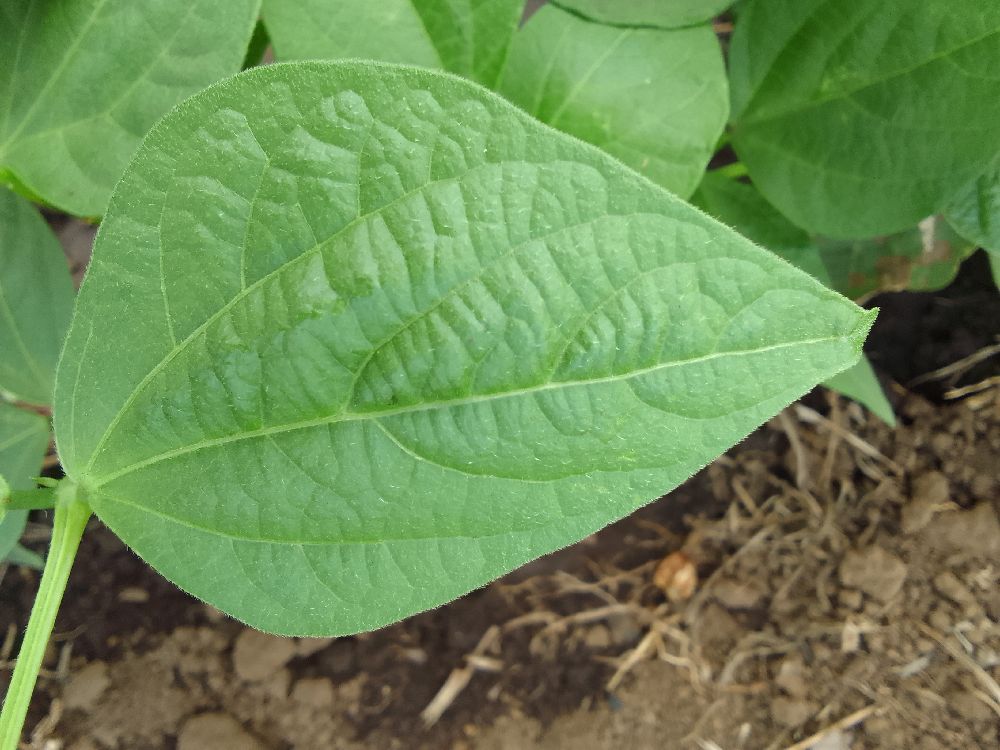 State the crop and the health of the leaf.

common bean, healthy
